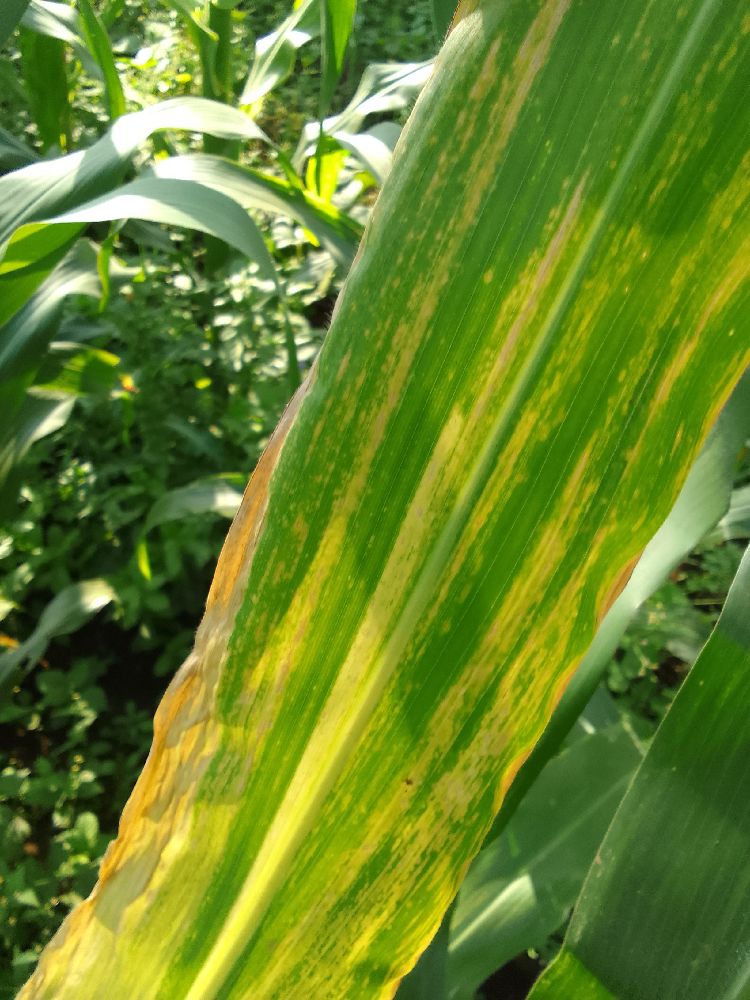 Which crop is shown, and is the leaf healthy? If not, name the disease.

maize, maize lethal necrosis
